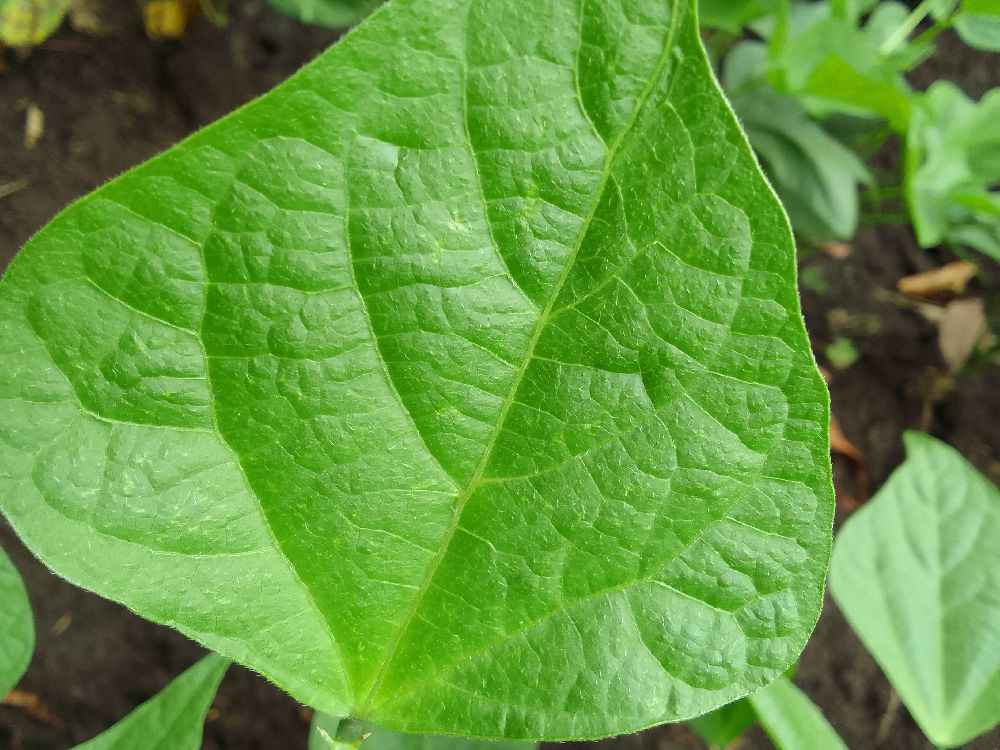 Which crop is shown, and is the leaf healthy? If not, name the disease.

common bean, healthy
